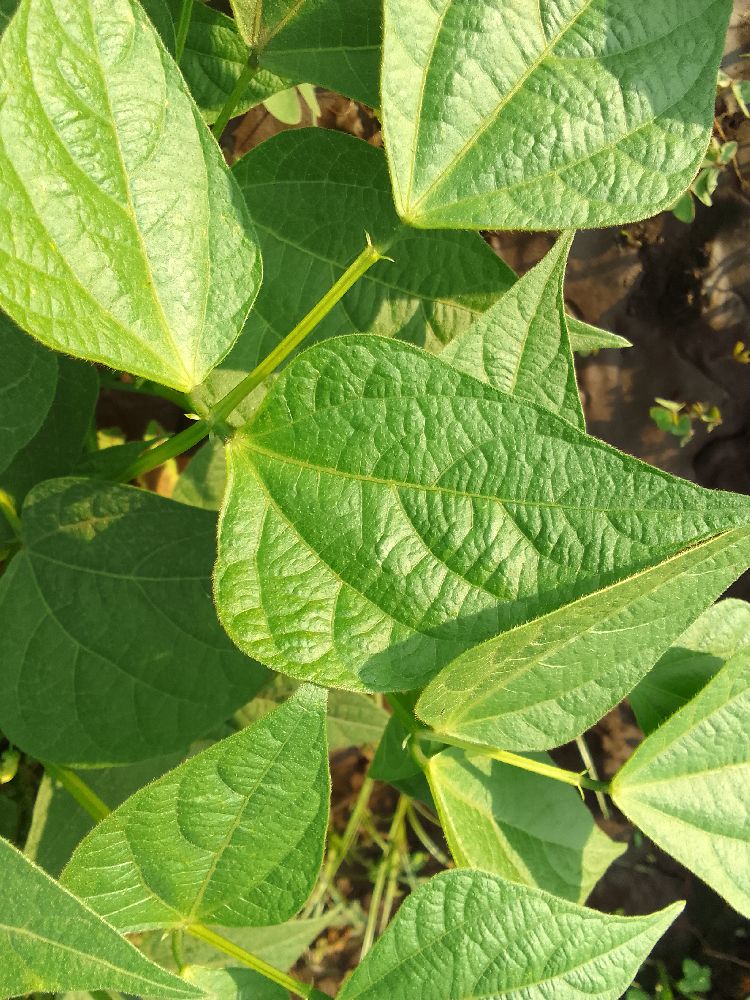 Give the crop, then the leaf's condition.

common bean, healthy
